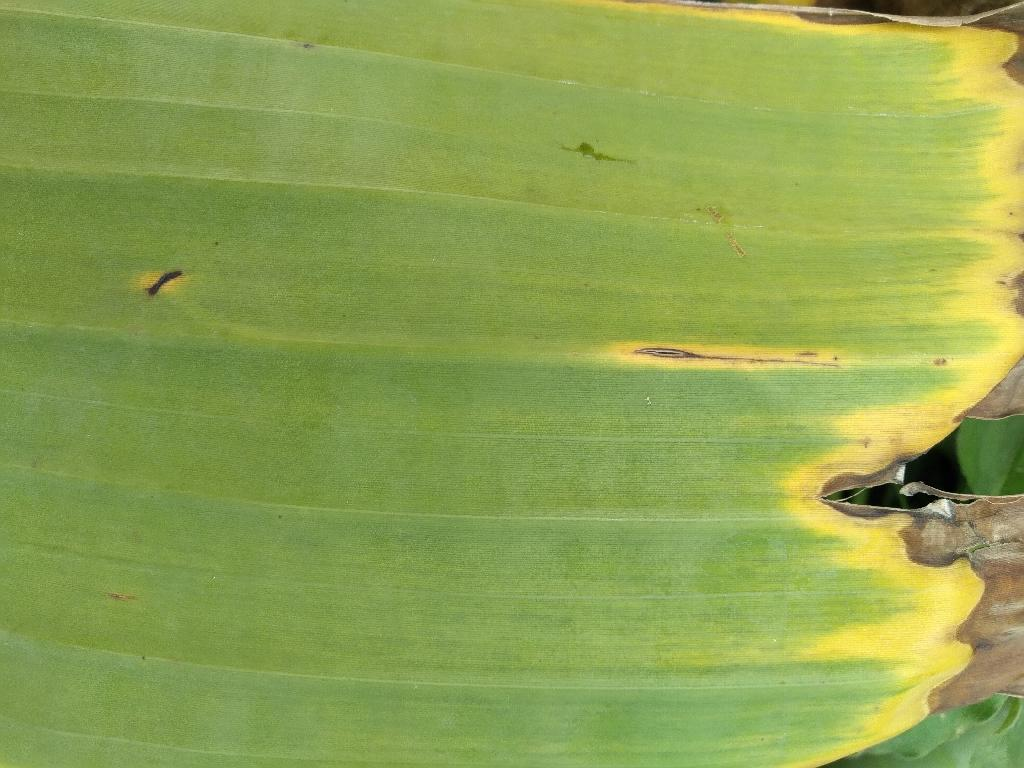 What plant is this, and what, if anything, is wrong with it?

banana, fusarium wilt race 1
